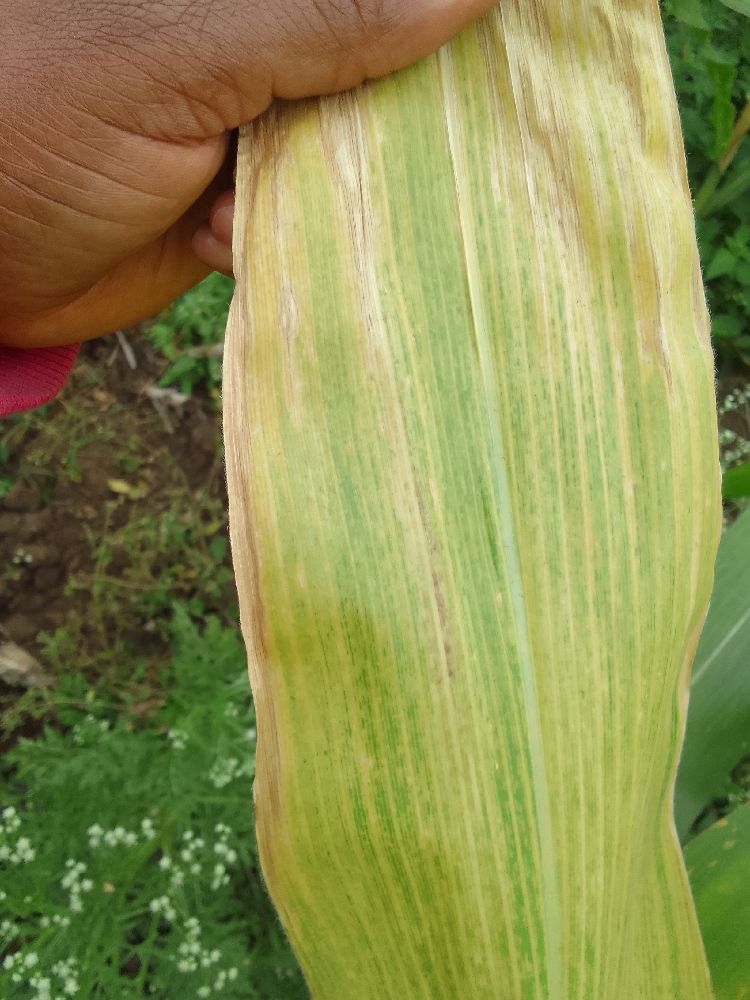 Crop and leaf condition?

maize, maize lethal necrosis
